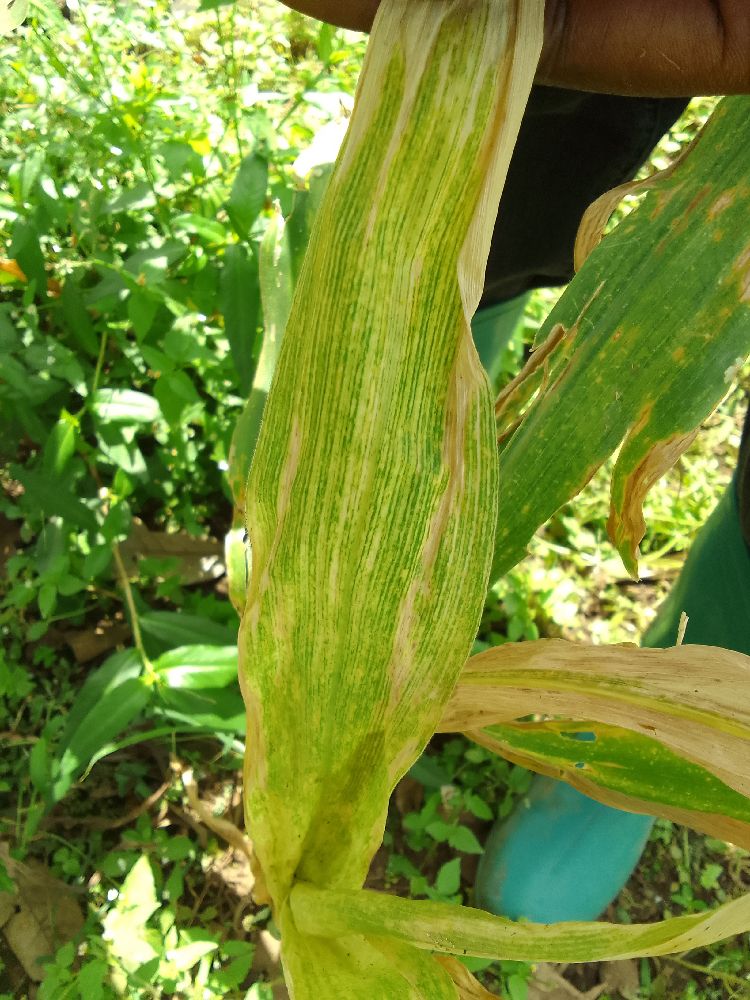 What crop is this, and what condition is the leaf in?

maize, maize lethal necrosis
